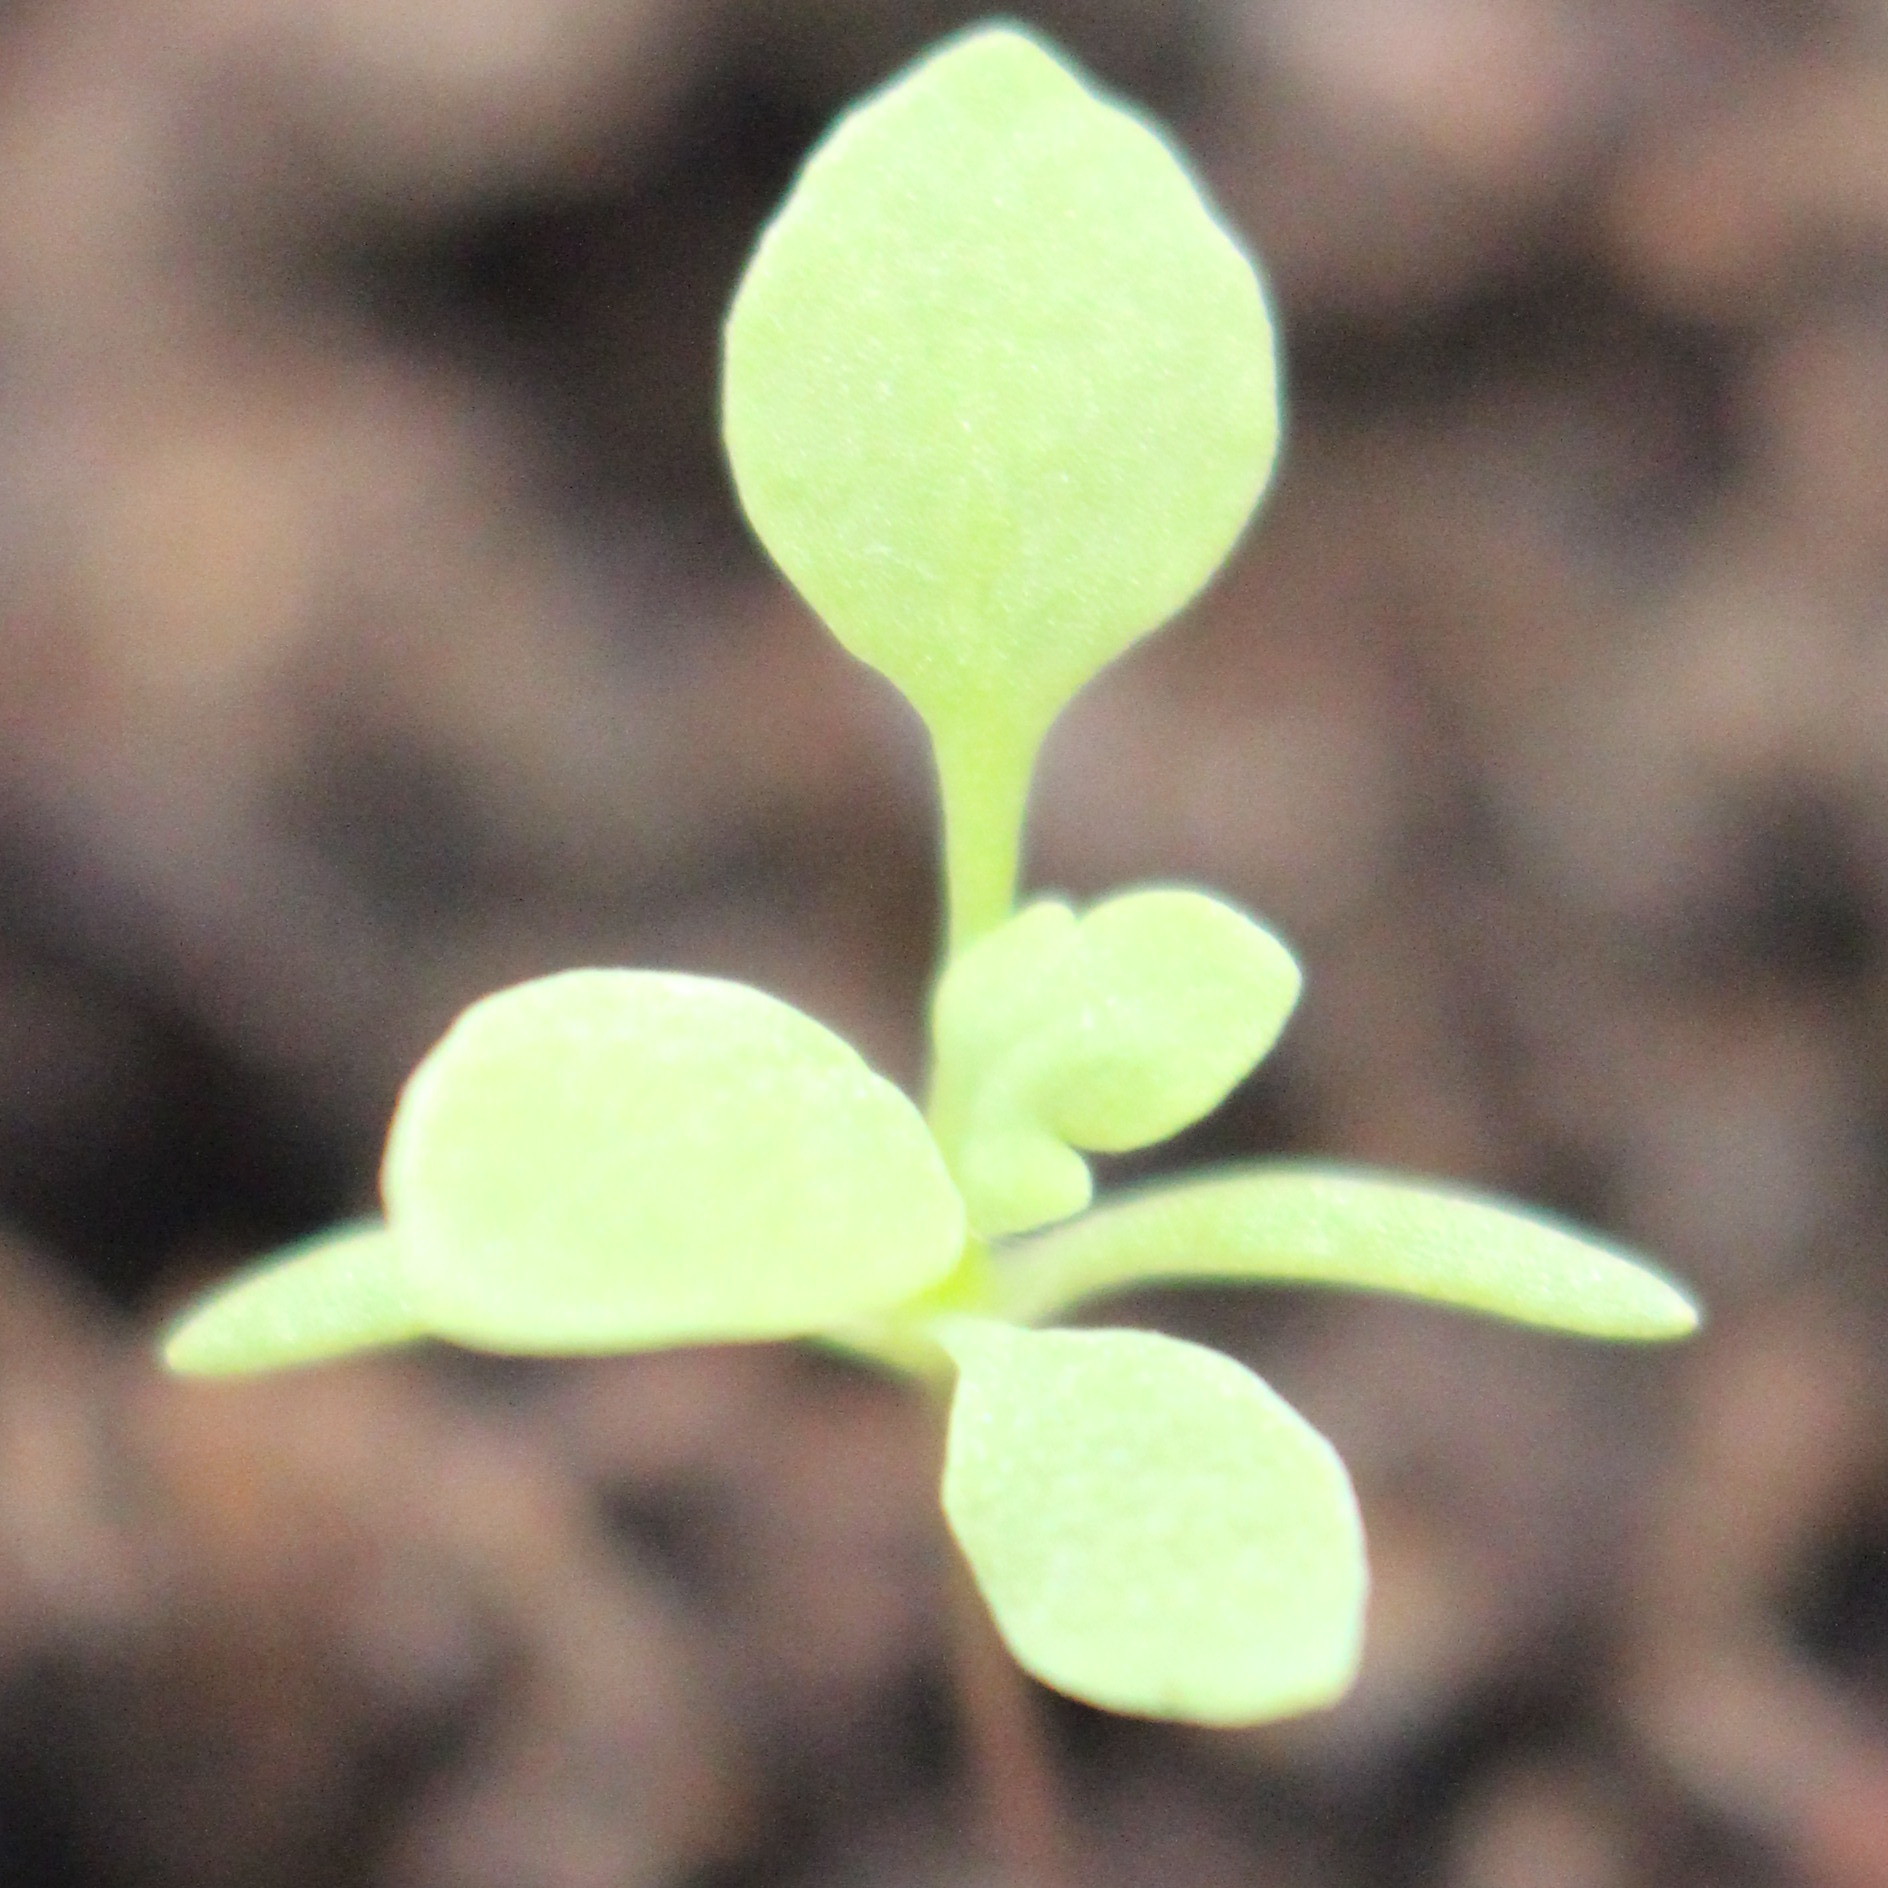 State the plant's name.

Papaver rhoeas
